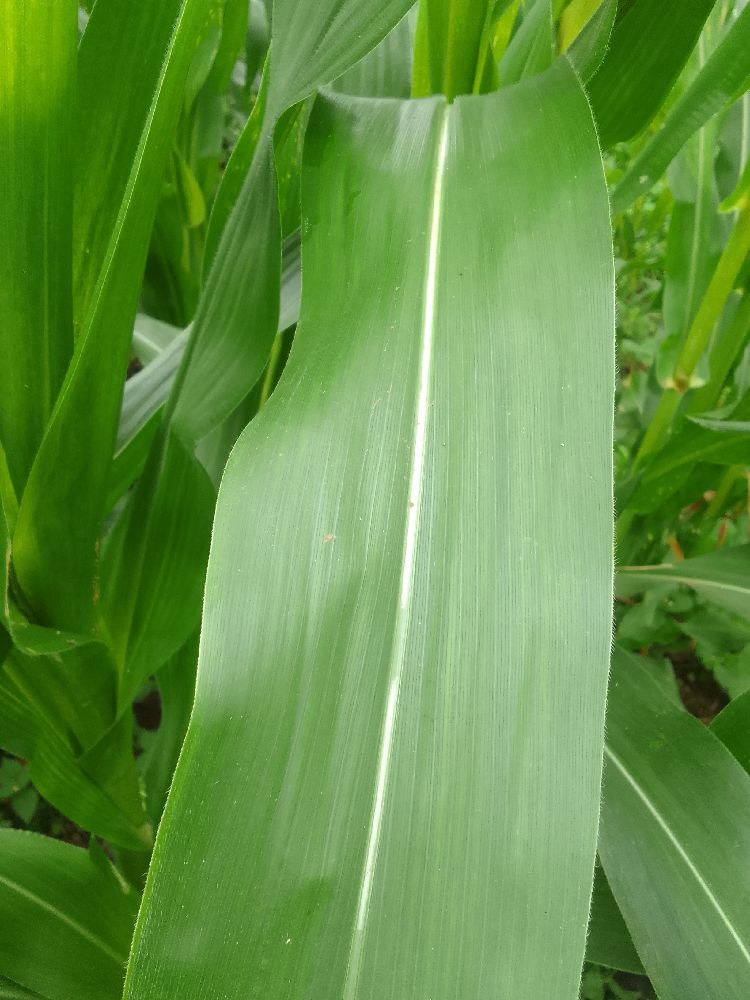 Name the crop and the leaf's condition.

maize, healthy
